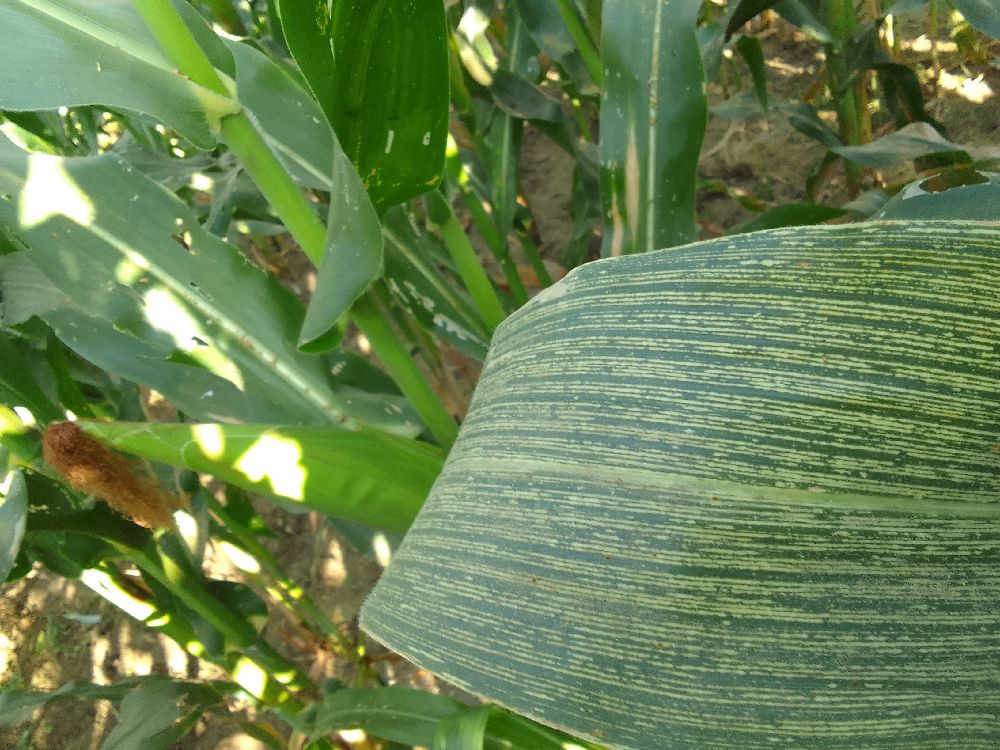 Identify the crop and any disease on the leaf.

maize, maize streak virus
